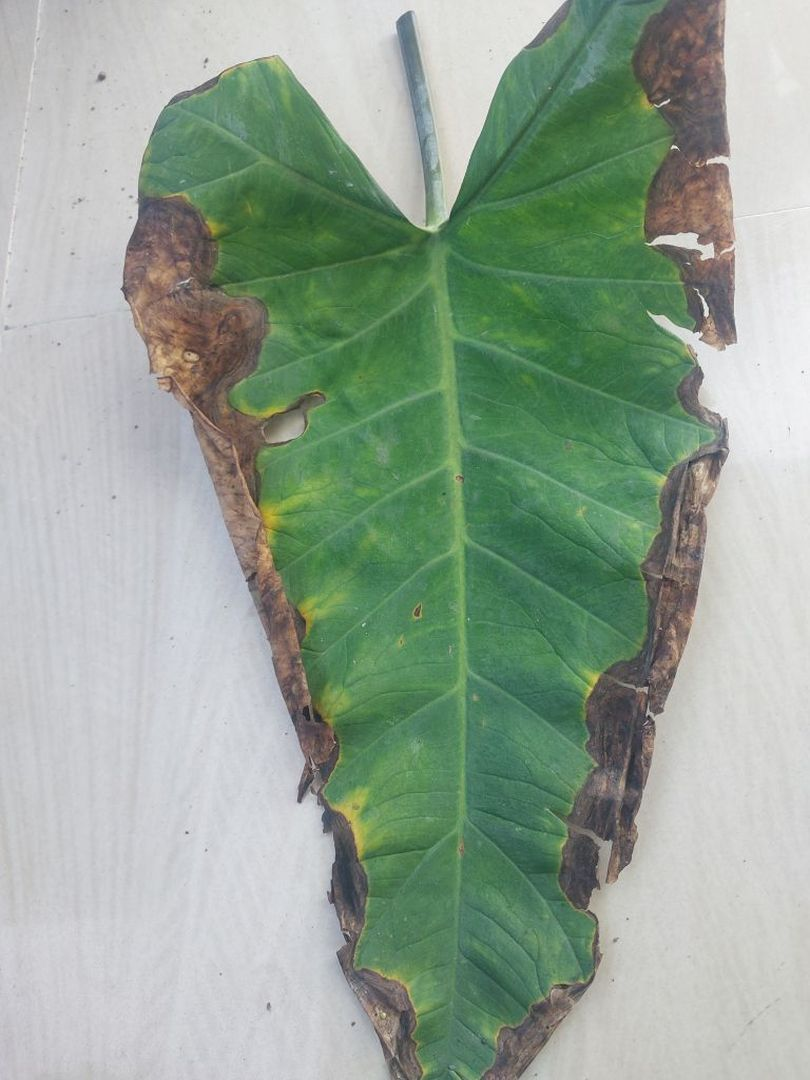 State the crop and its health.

taro, leaf blight
